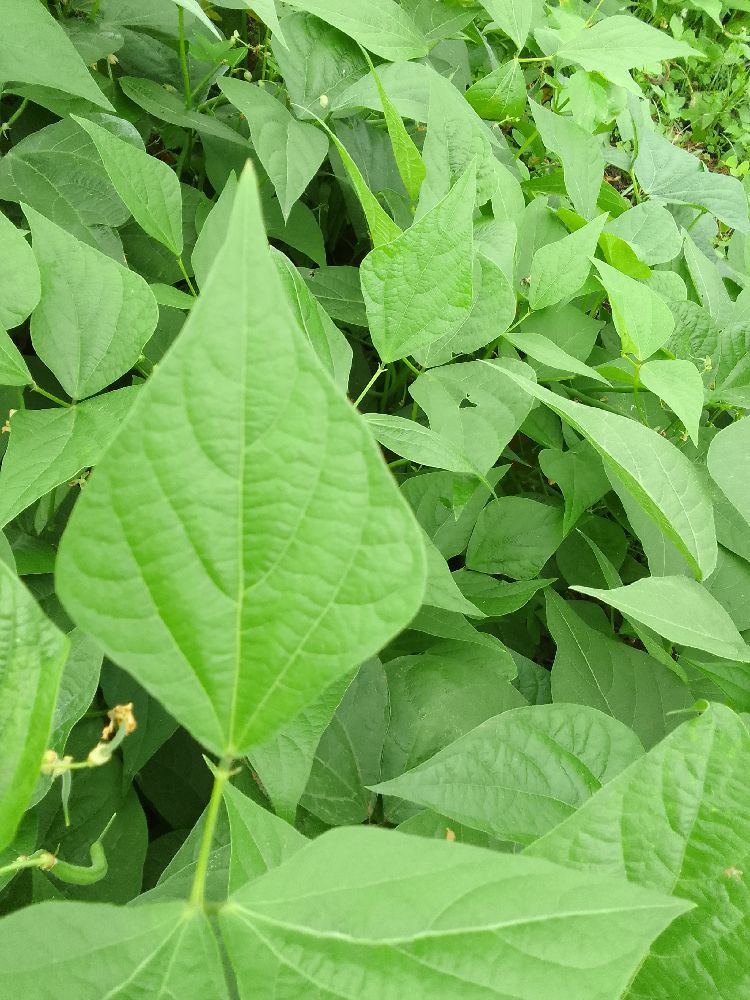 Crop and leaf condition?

common bean, healthy
